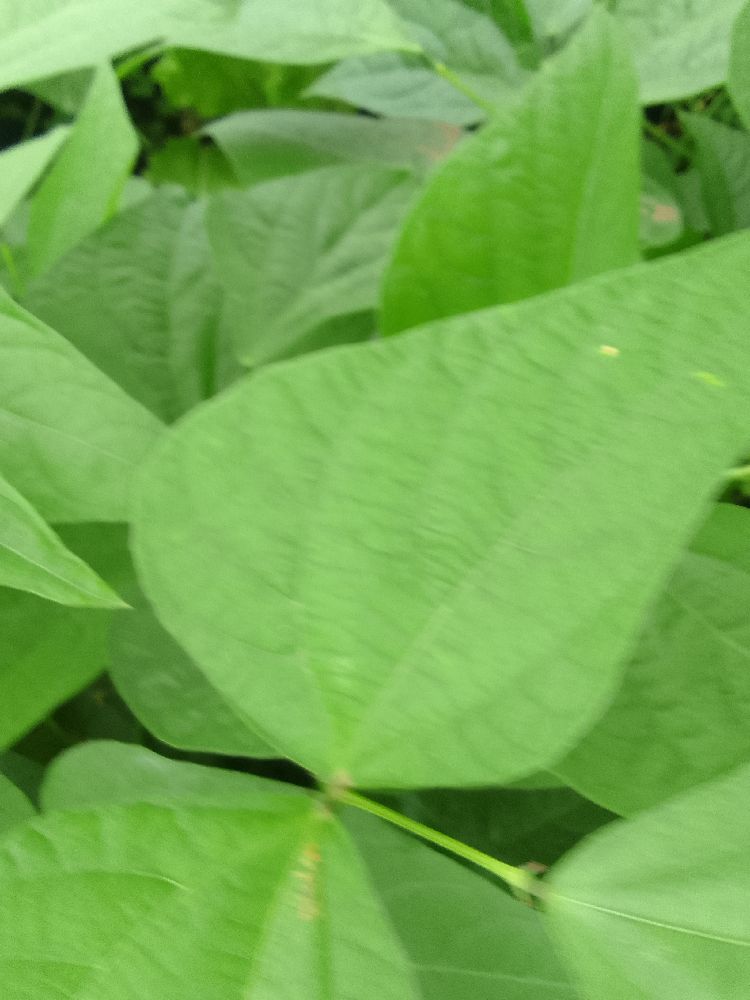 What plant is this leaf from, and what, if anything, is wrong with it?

common bean, healthy
